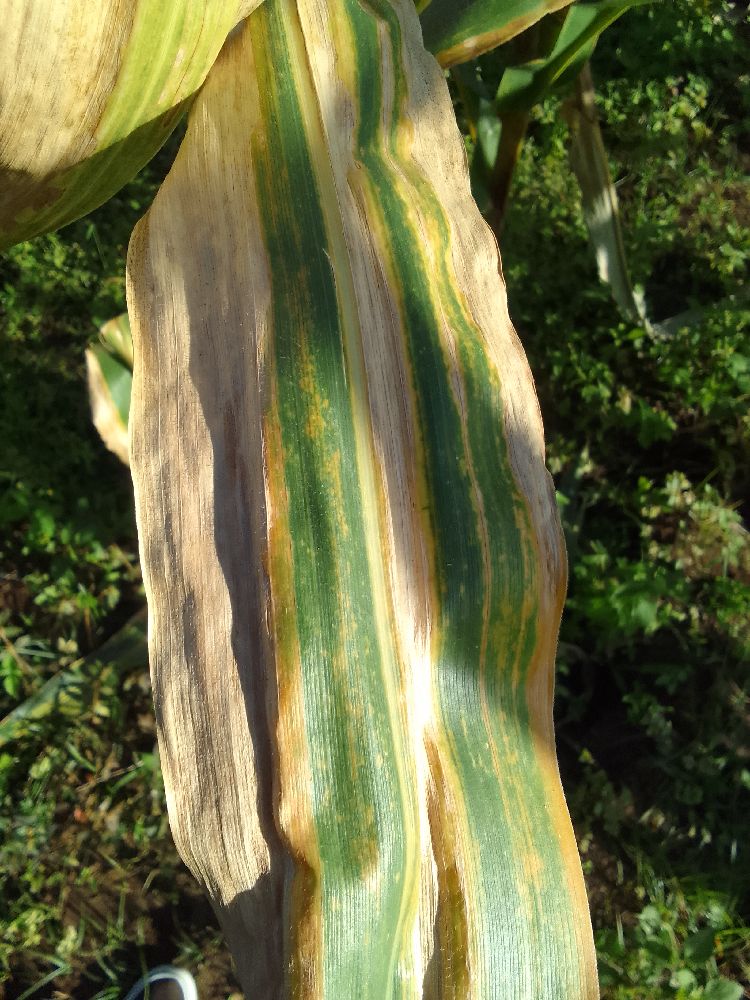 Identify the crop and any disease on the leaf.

maize, maize lethal necrosis
